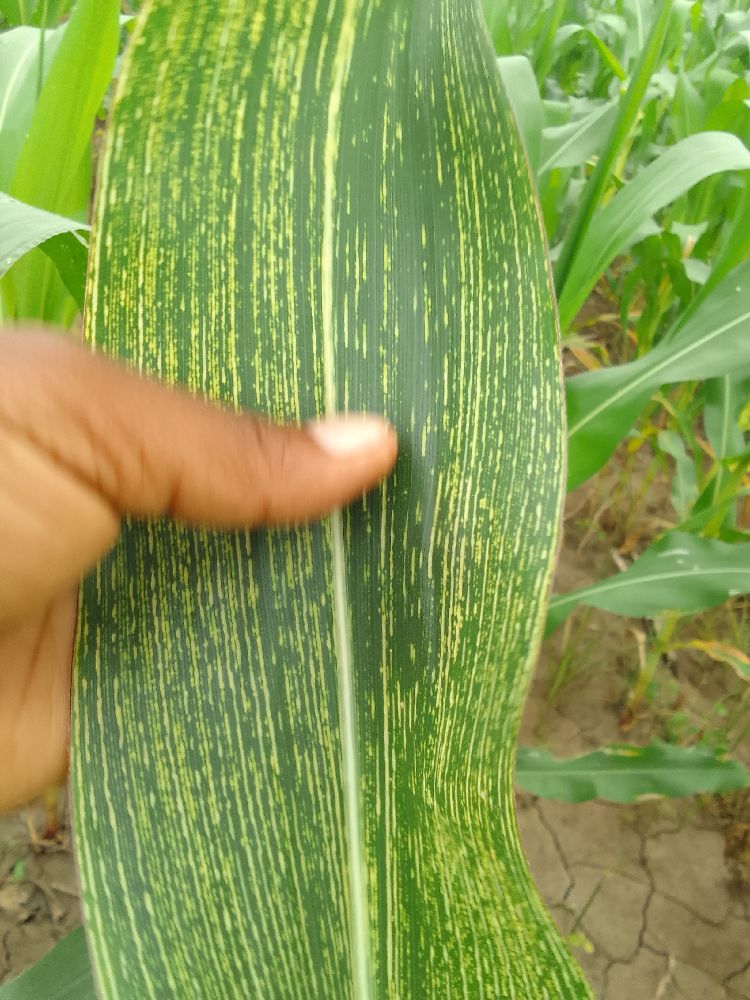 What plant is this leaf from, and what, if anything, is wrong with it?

maize, maize streak virus
